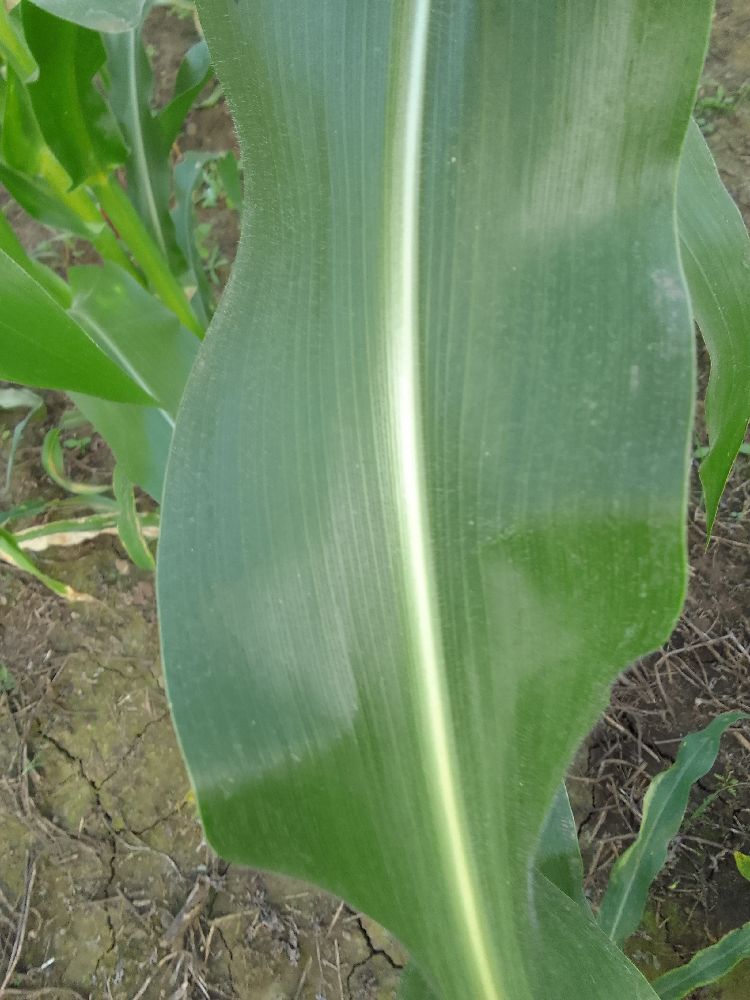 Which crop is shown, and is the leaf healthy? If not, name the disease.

maize, healthy
